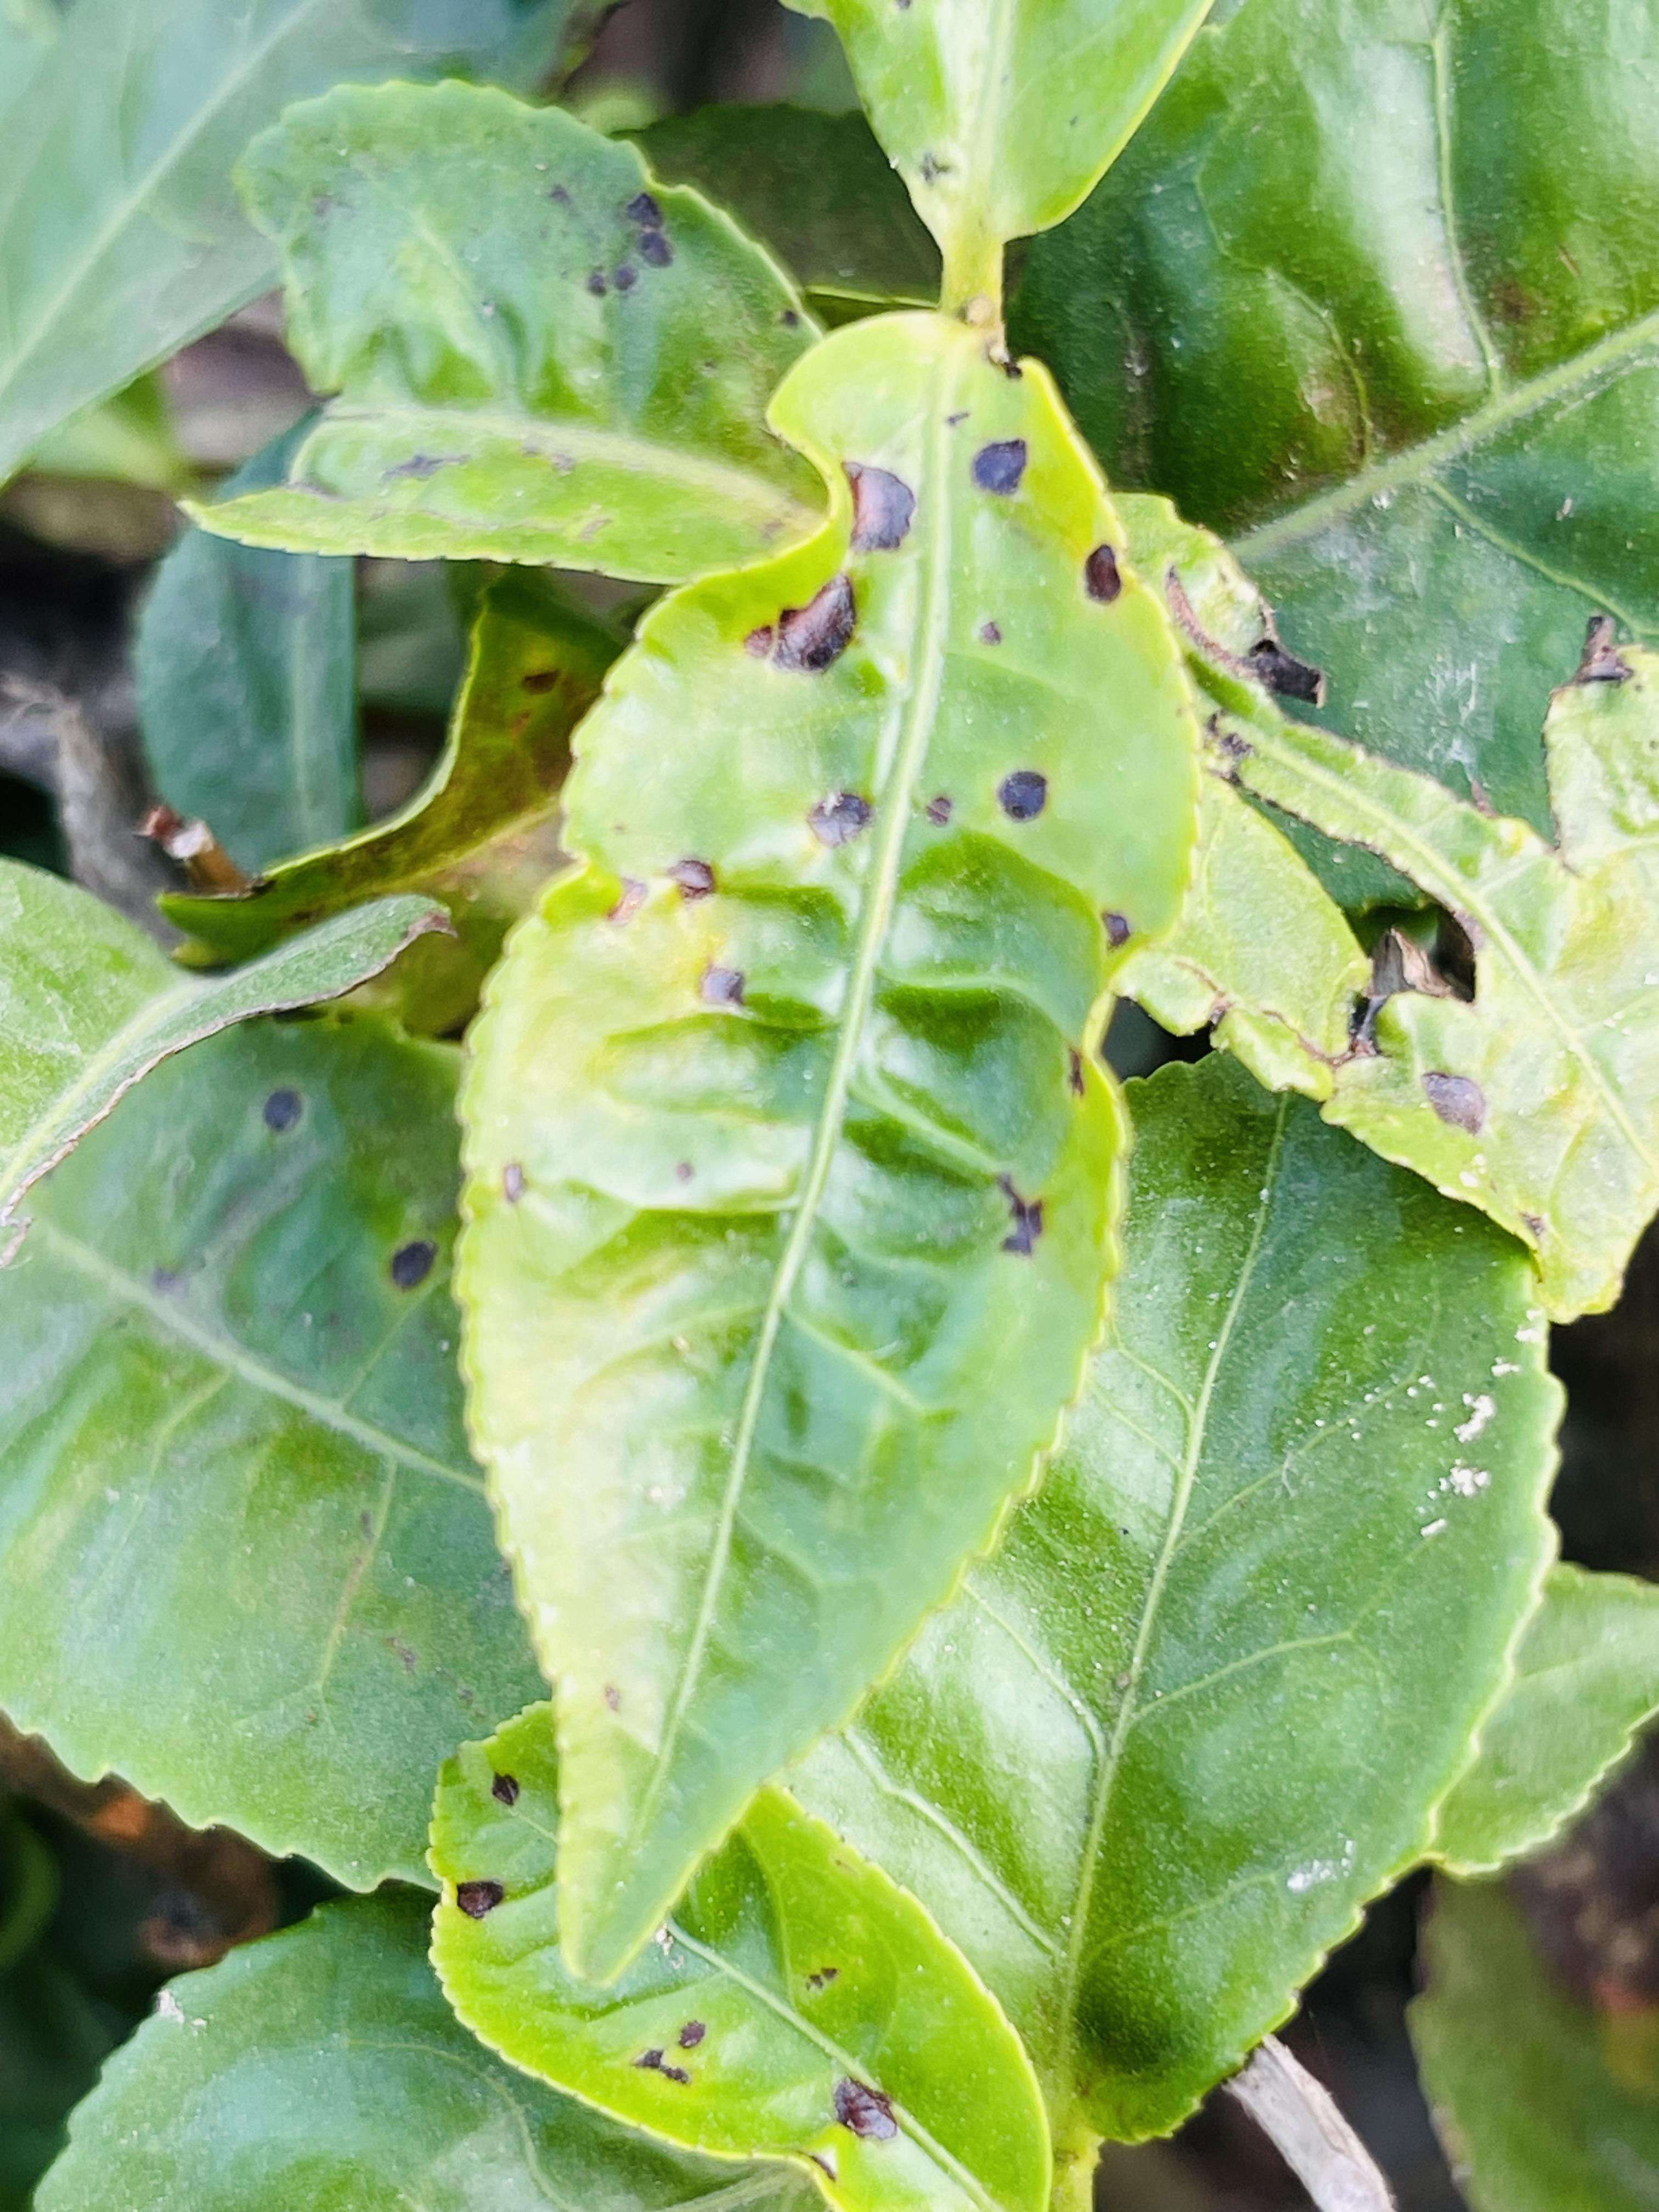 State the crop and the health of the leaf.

tea, helopeltis
